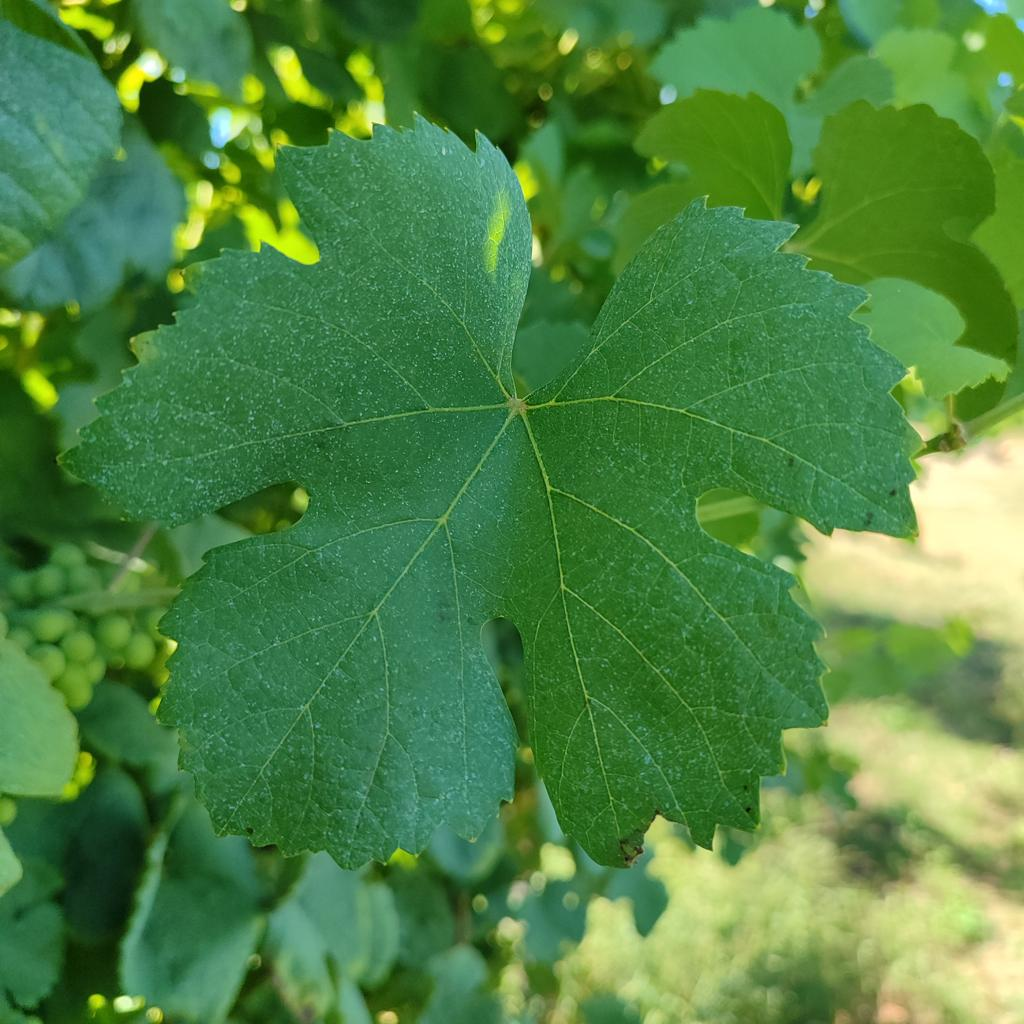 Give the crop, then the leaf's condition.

grapevine, healthy
